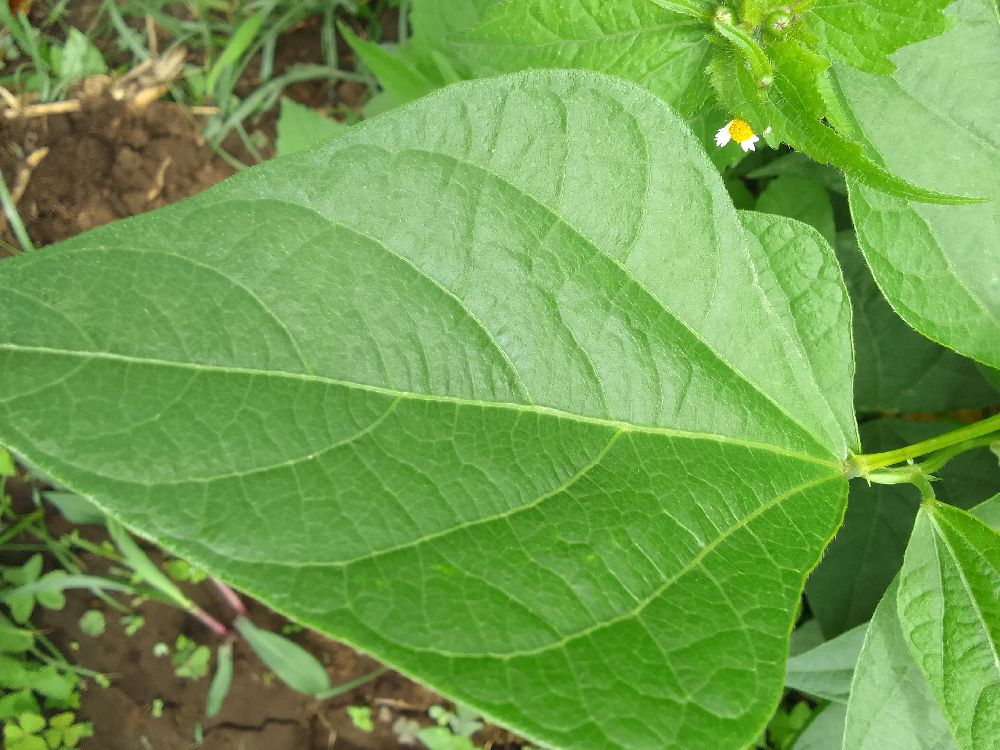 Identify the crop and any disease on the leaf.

common bean, healthy
